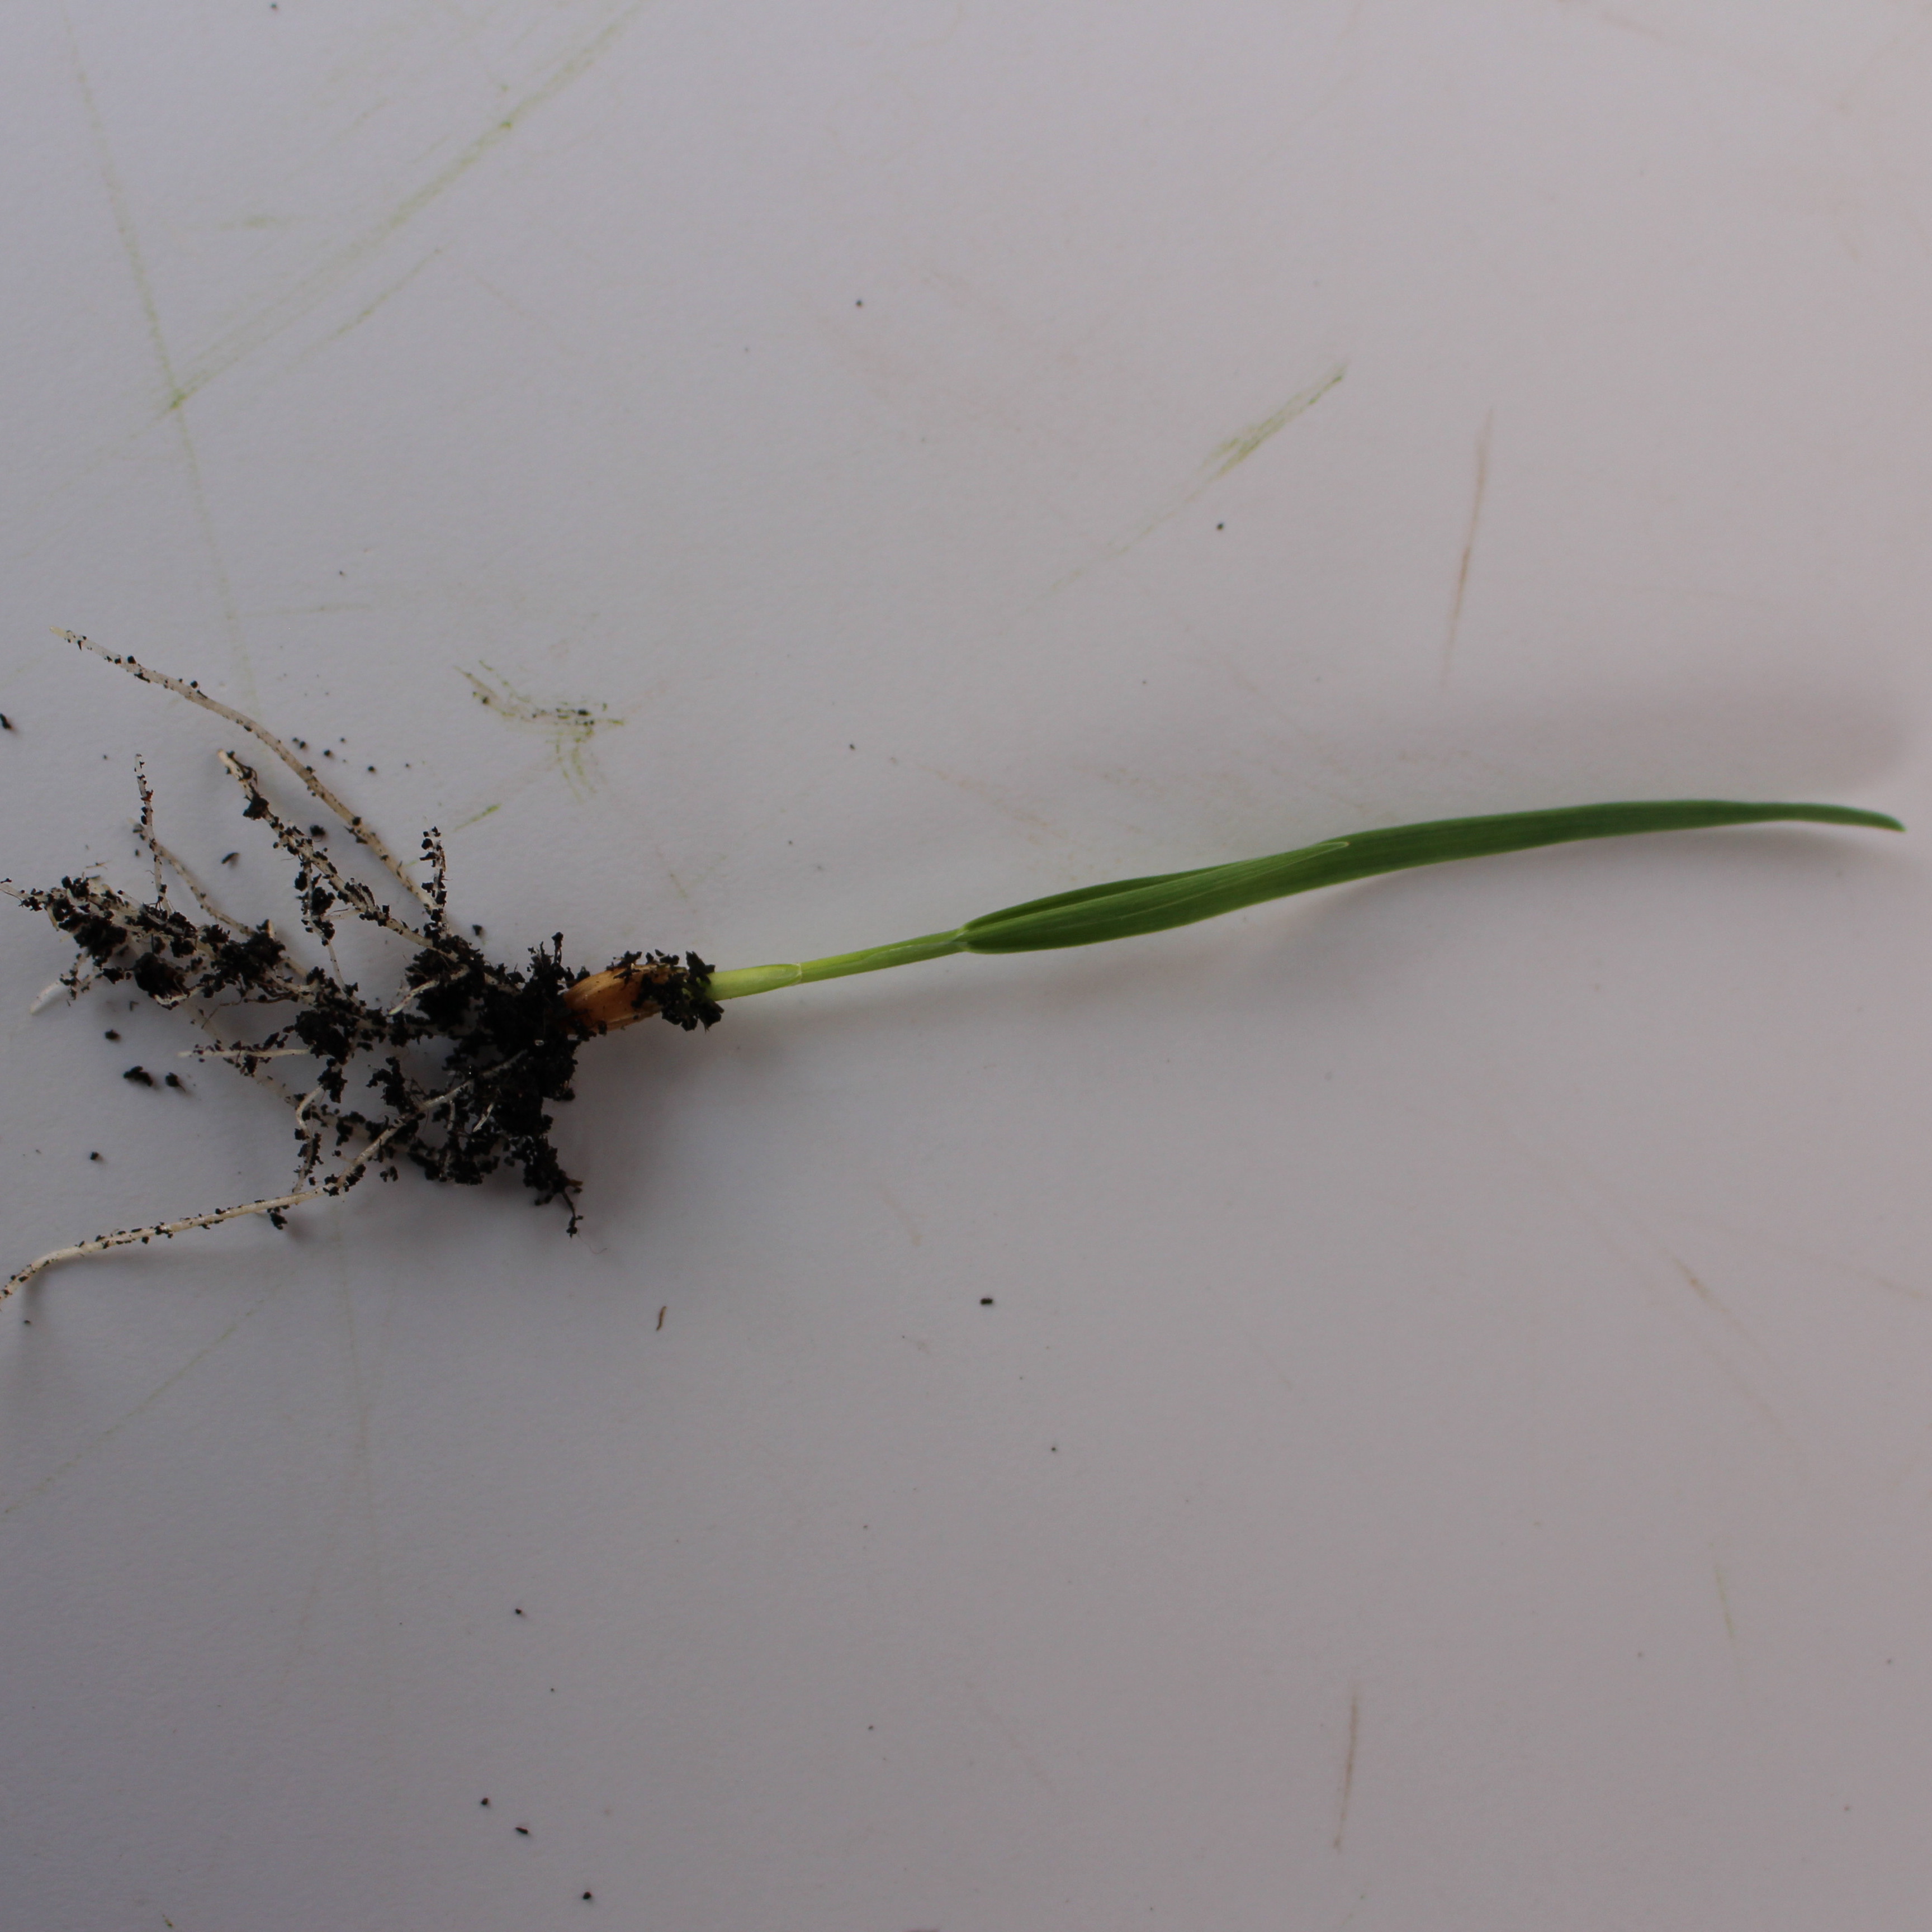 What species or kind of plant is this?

Avena sterilis
